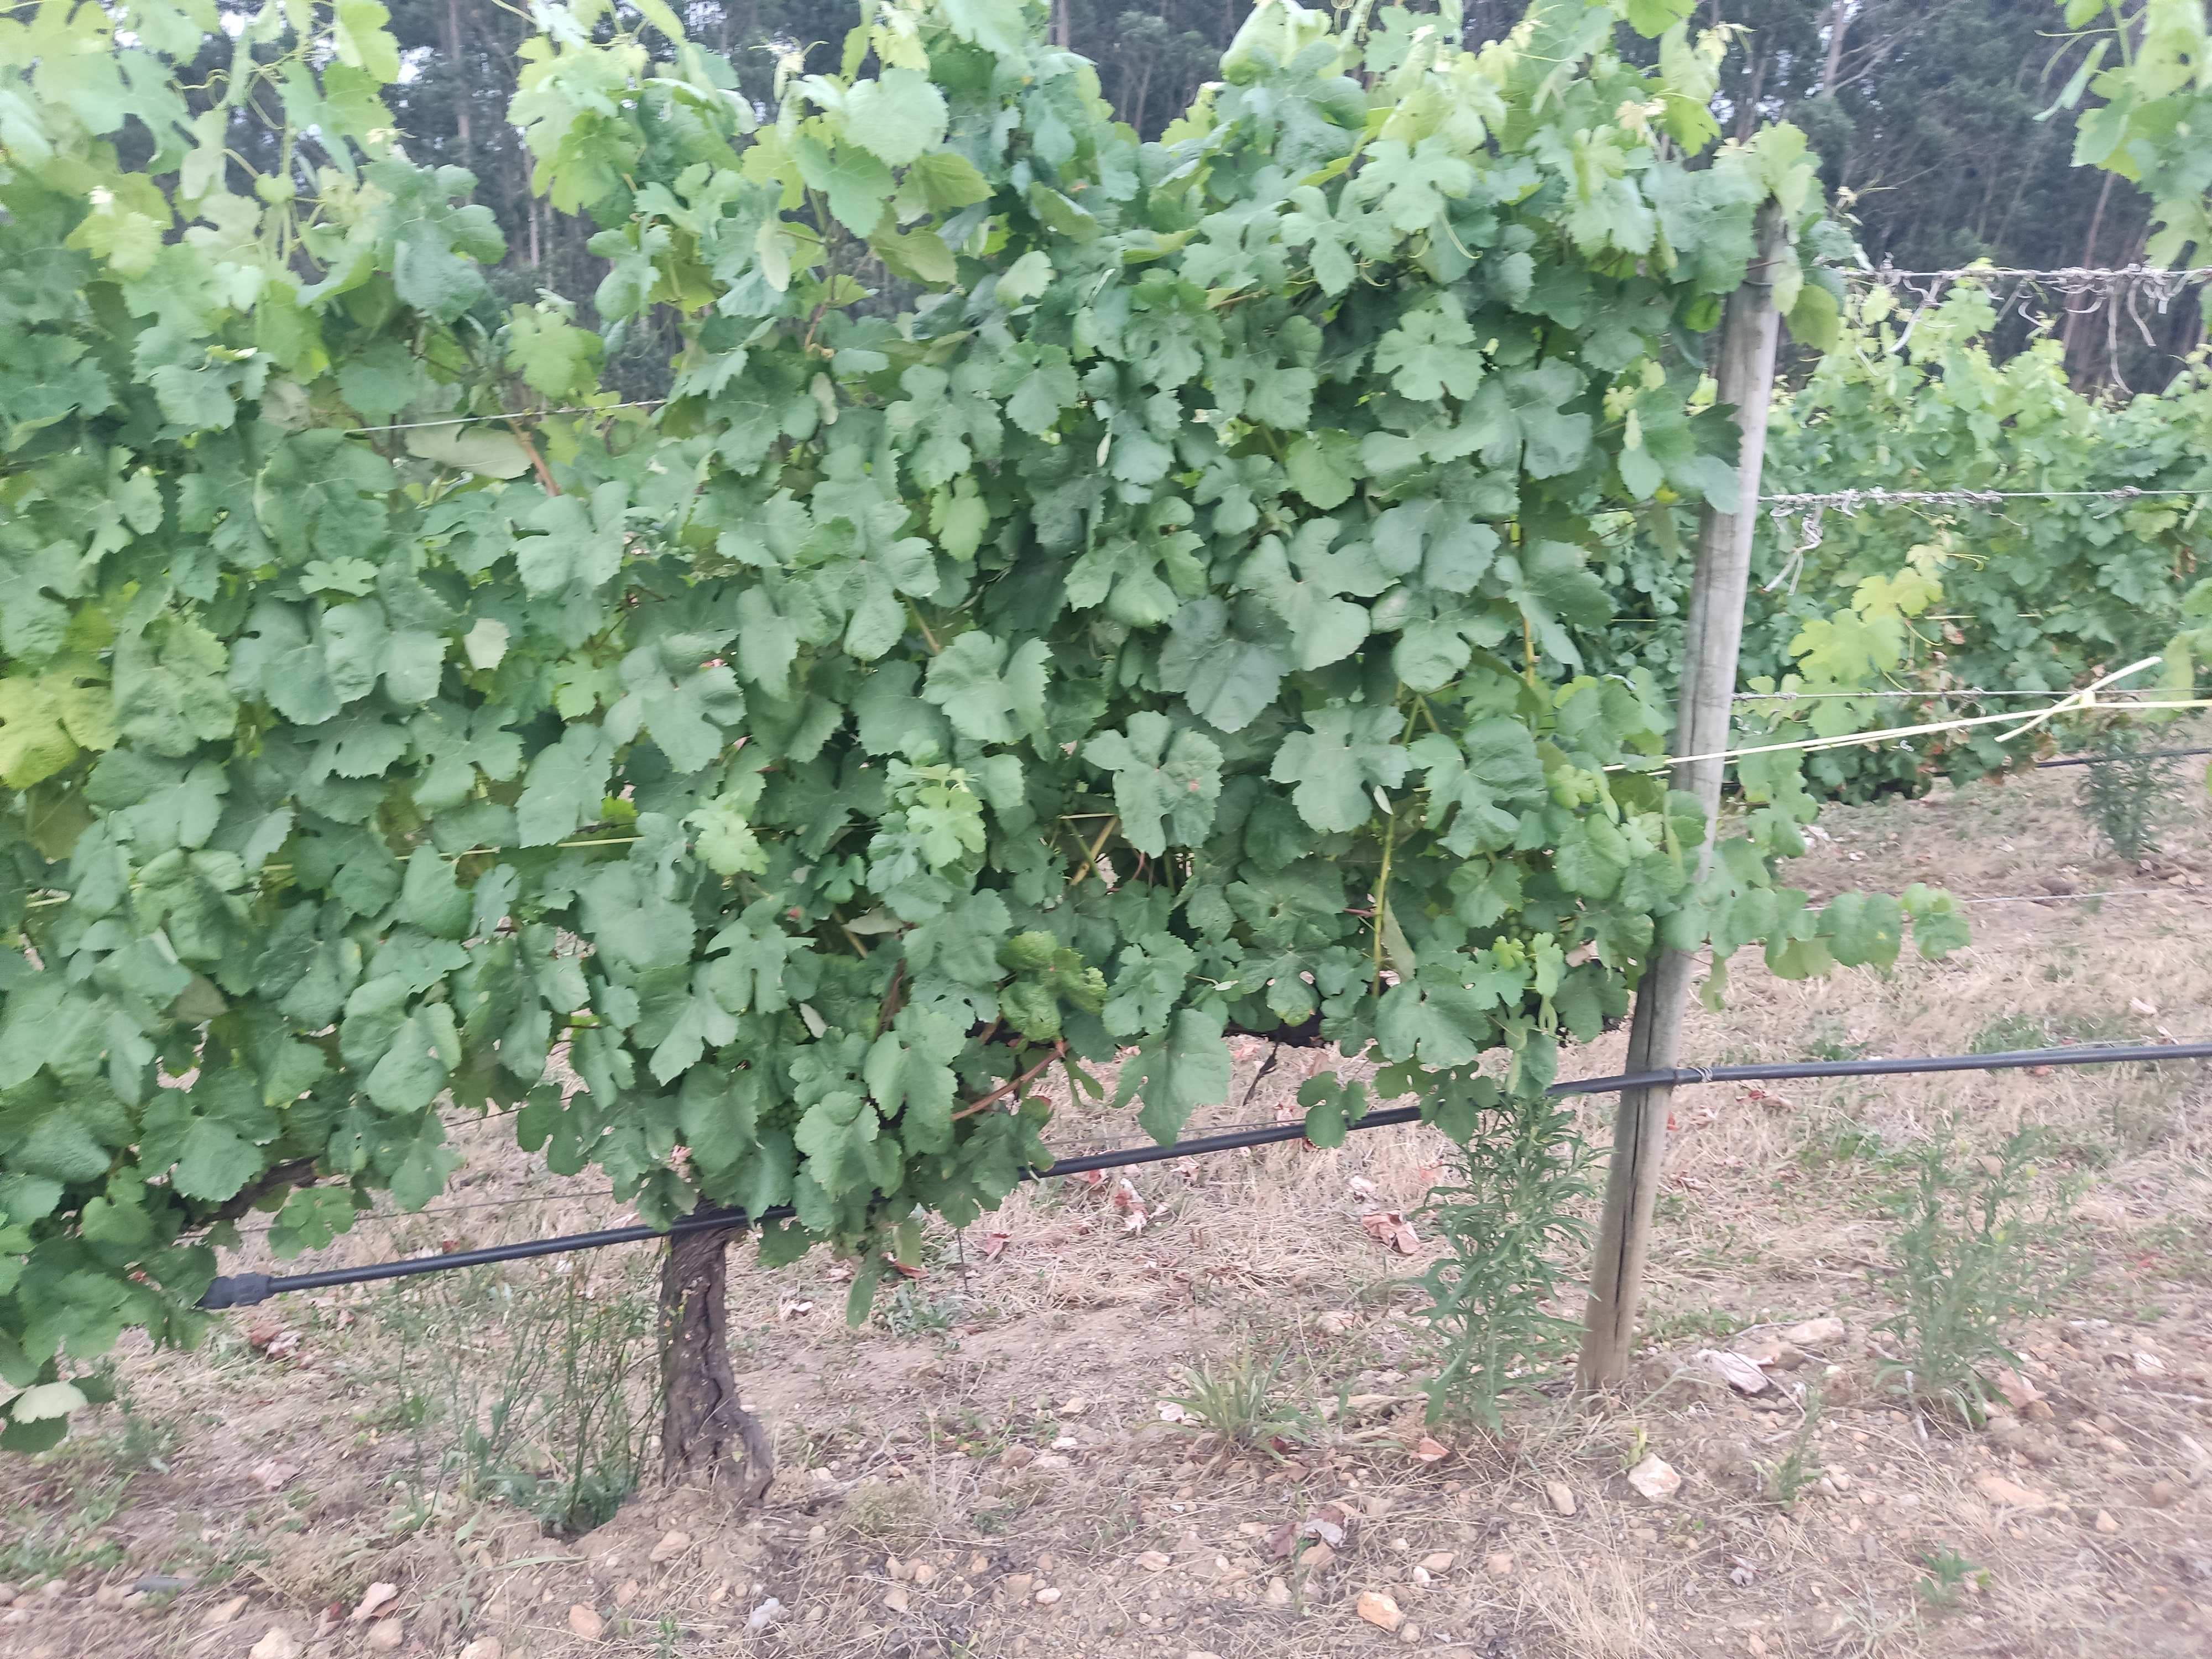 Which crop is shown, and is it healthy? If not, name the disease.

grapevine, not affected by esca disease
